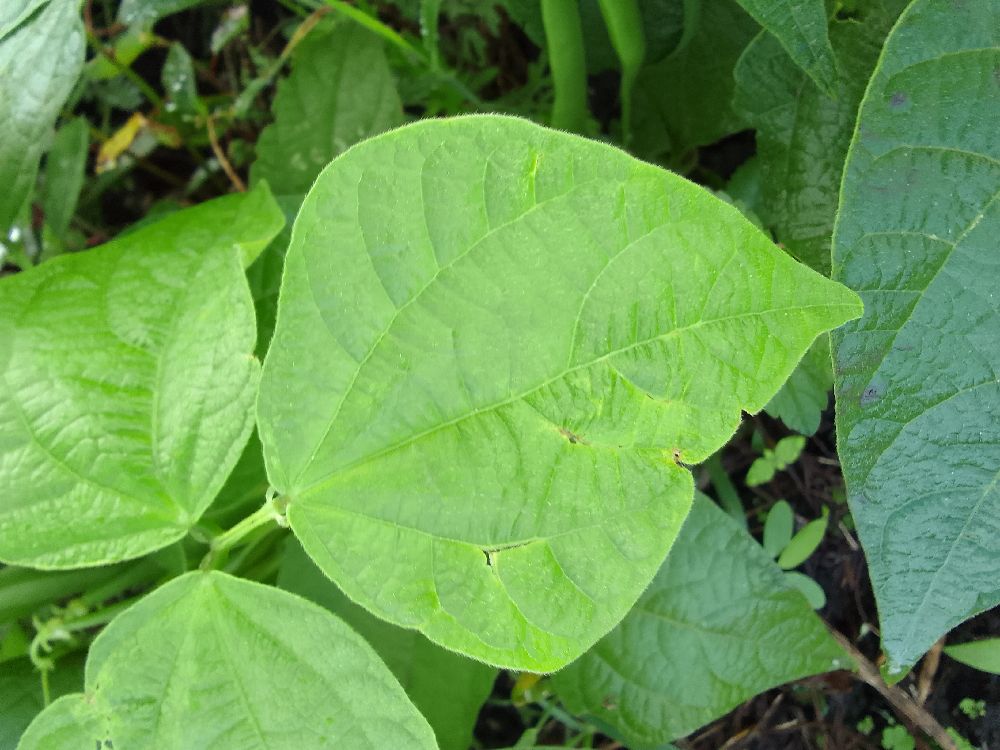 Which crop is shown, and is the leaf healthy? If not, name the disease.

common bean, healthy
